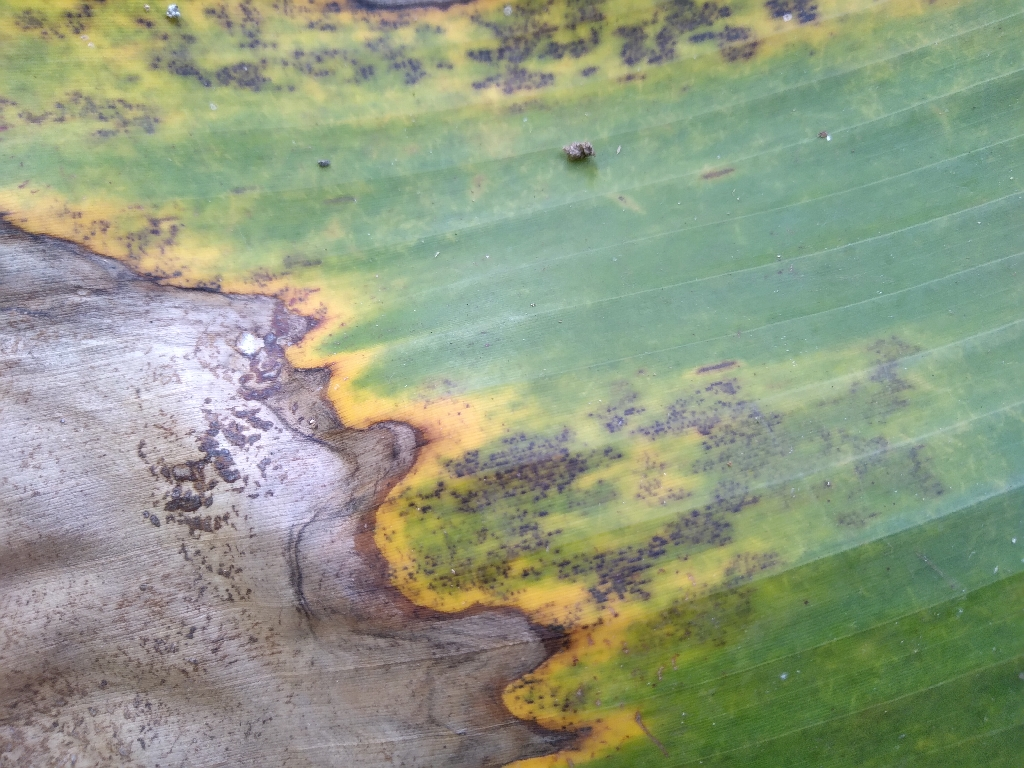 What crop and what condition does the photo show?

banana, black sigatoka
